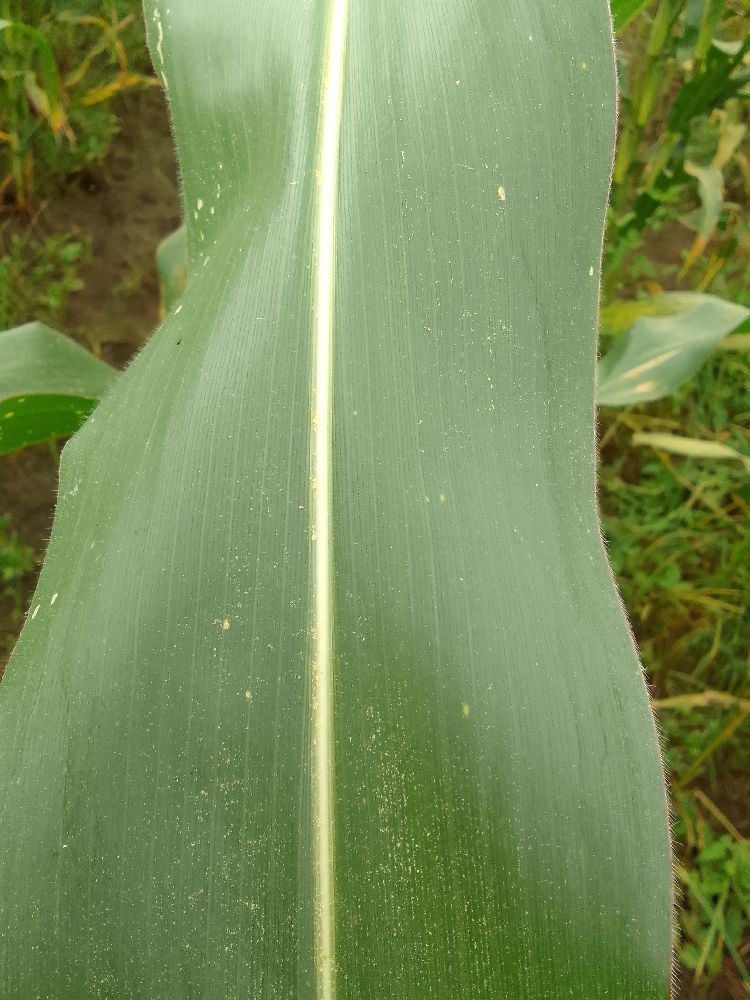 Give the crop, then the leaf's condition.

maize, healthy
